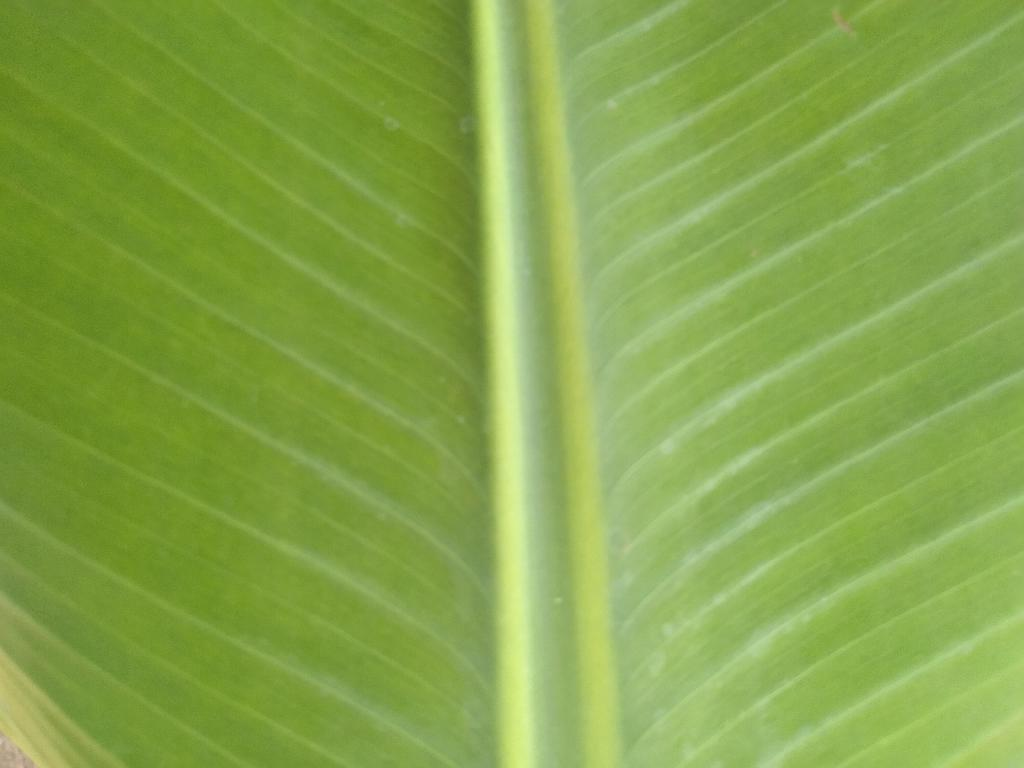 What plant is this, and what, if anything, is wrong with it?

banana, healthy
